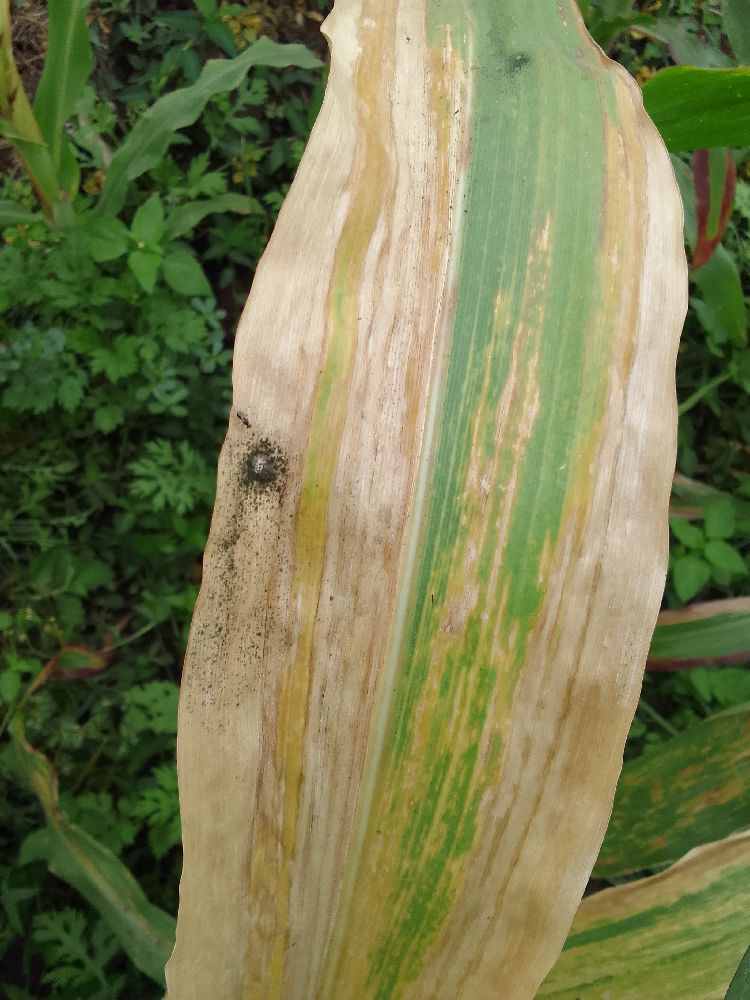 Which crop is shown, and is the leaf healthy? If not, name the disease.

maize, maize lethal necrosis
